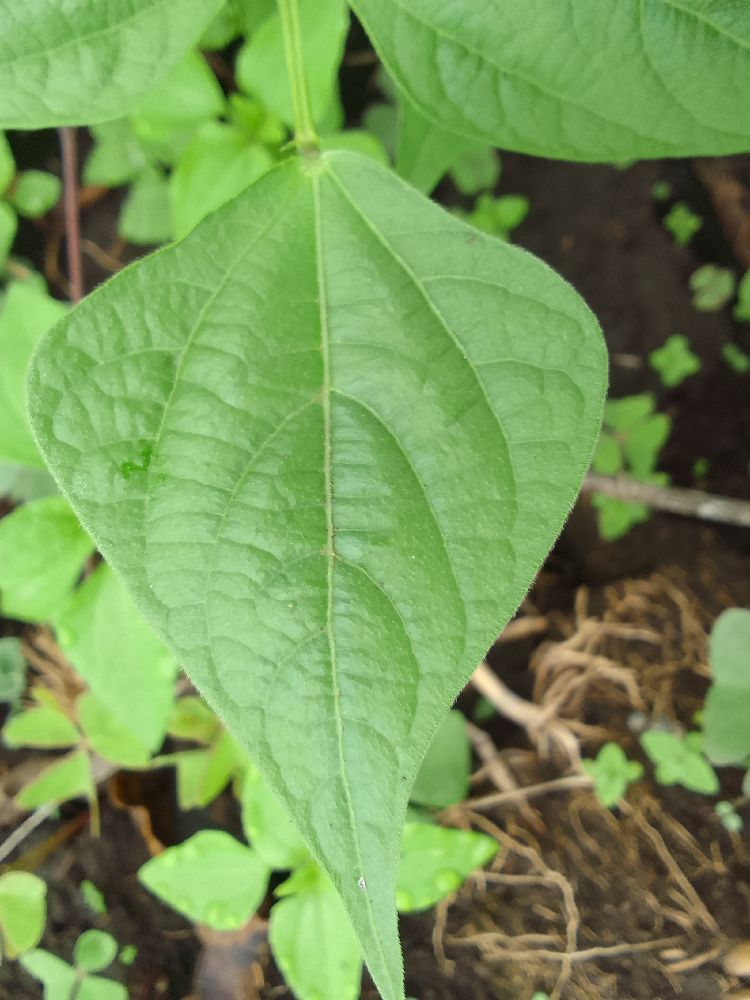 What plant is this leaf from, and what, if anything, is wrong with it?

common bean, healthy
